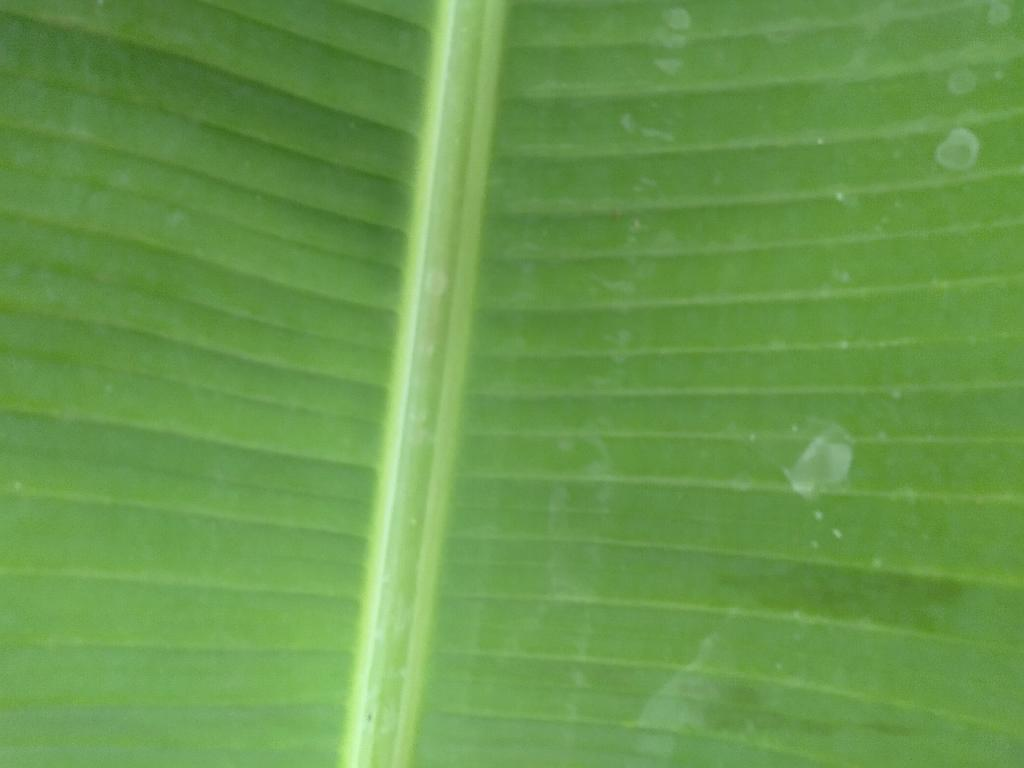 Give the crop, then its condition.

banana, healthy
